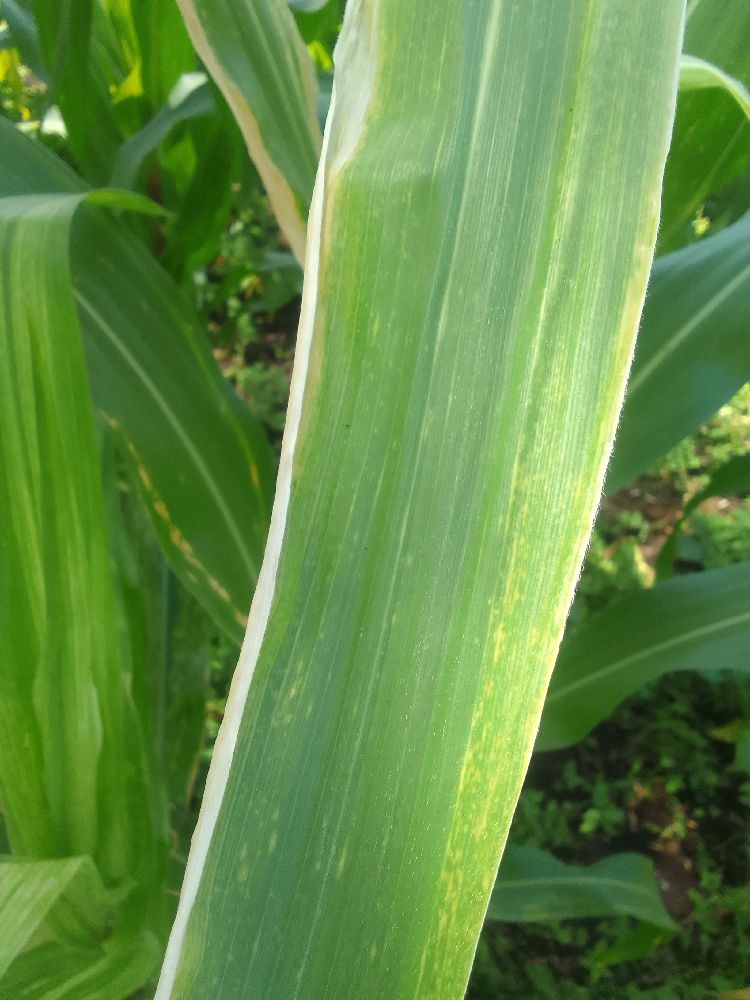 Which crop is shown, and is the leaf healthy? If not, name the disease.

maize, maize lethal necrosis
